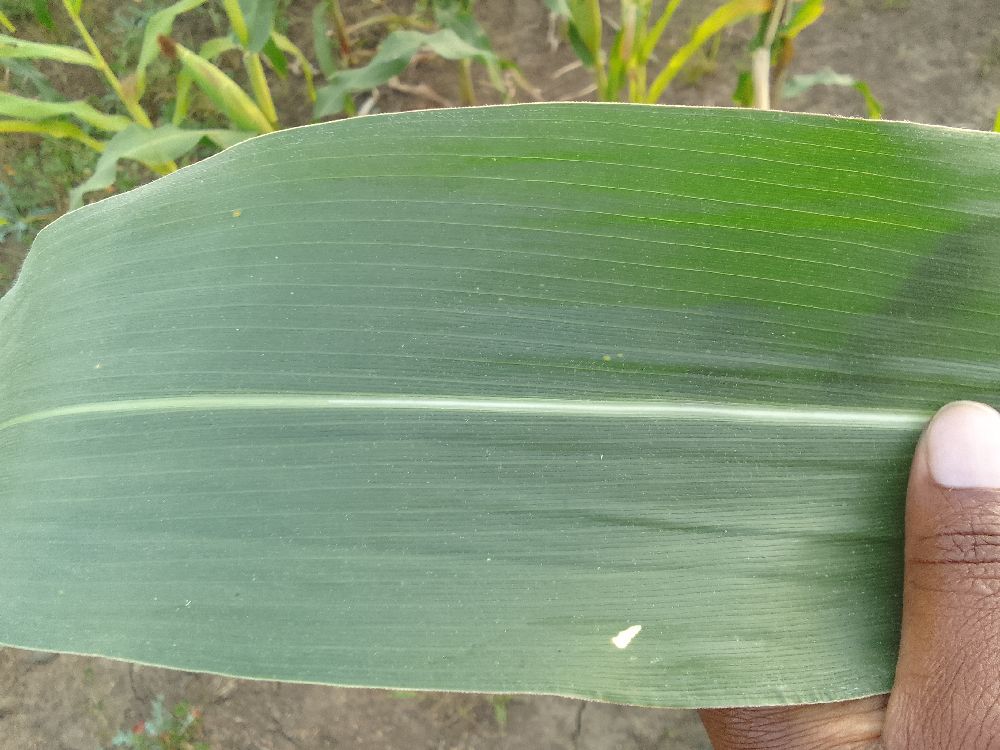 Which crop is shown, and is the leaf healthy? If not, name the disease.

maize, healthy
